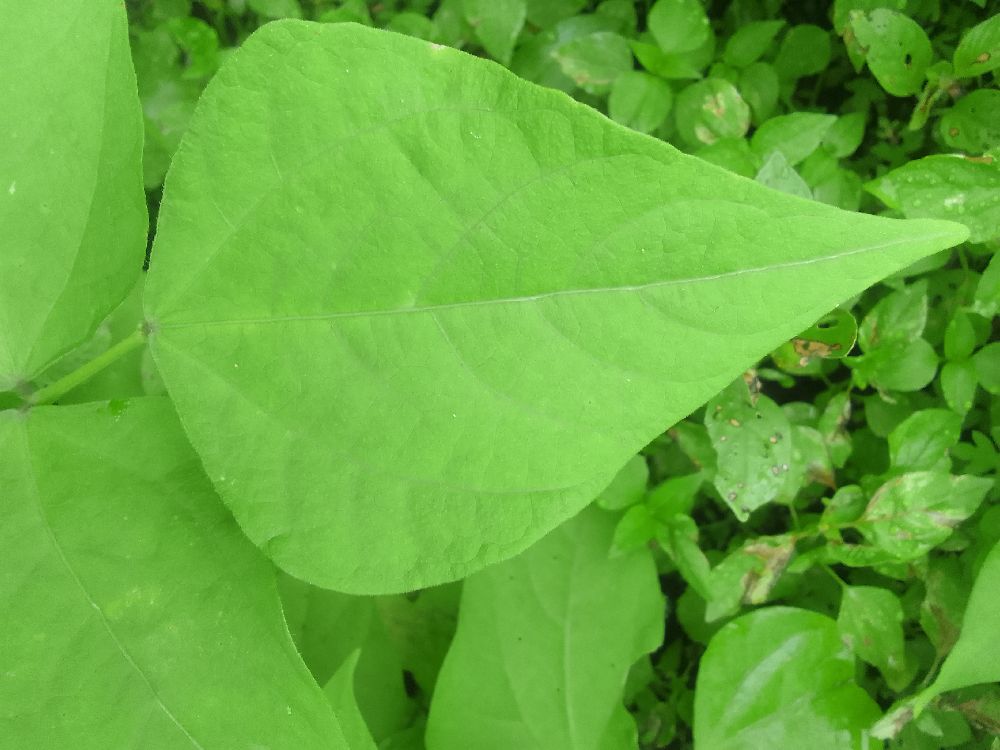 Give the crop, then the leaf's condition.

common bean, healthy
